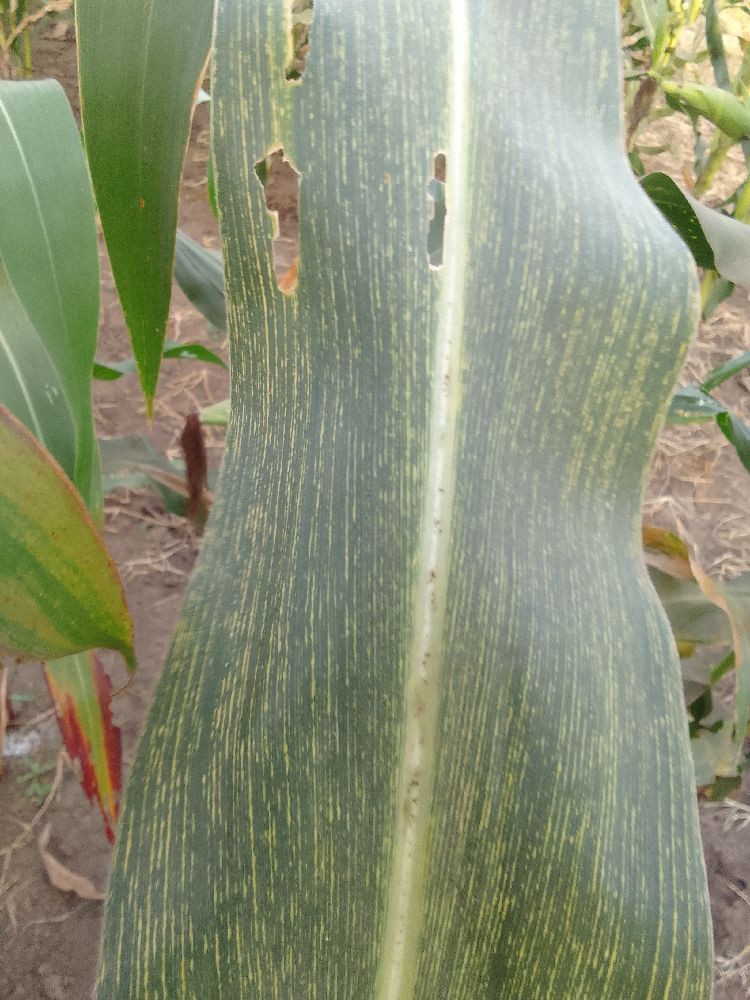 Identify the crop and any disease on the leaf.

maize, maize streak virus
